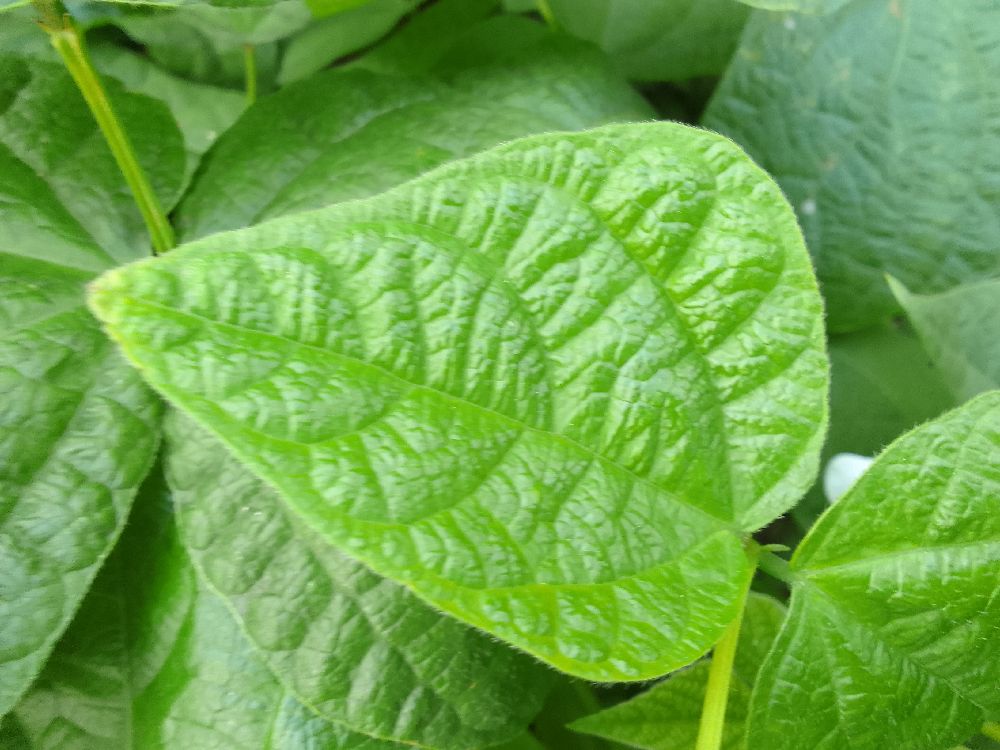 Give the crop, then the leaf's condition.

common bean, healthy
